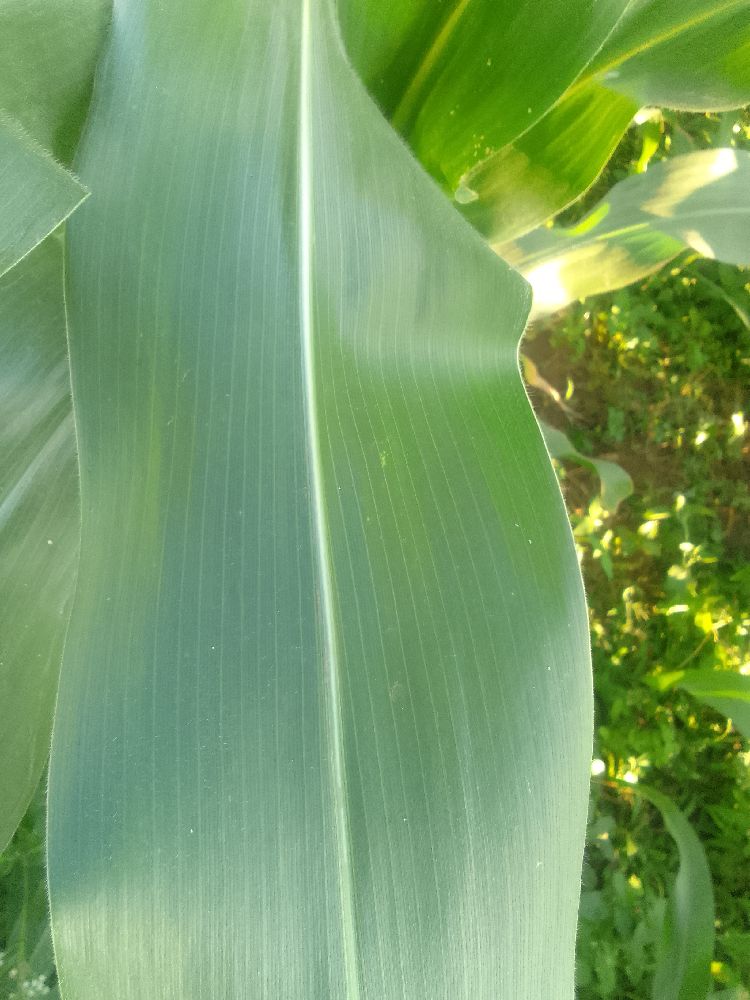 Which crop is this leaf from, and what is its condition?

maize, healthy
